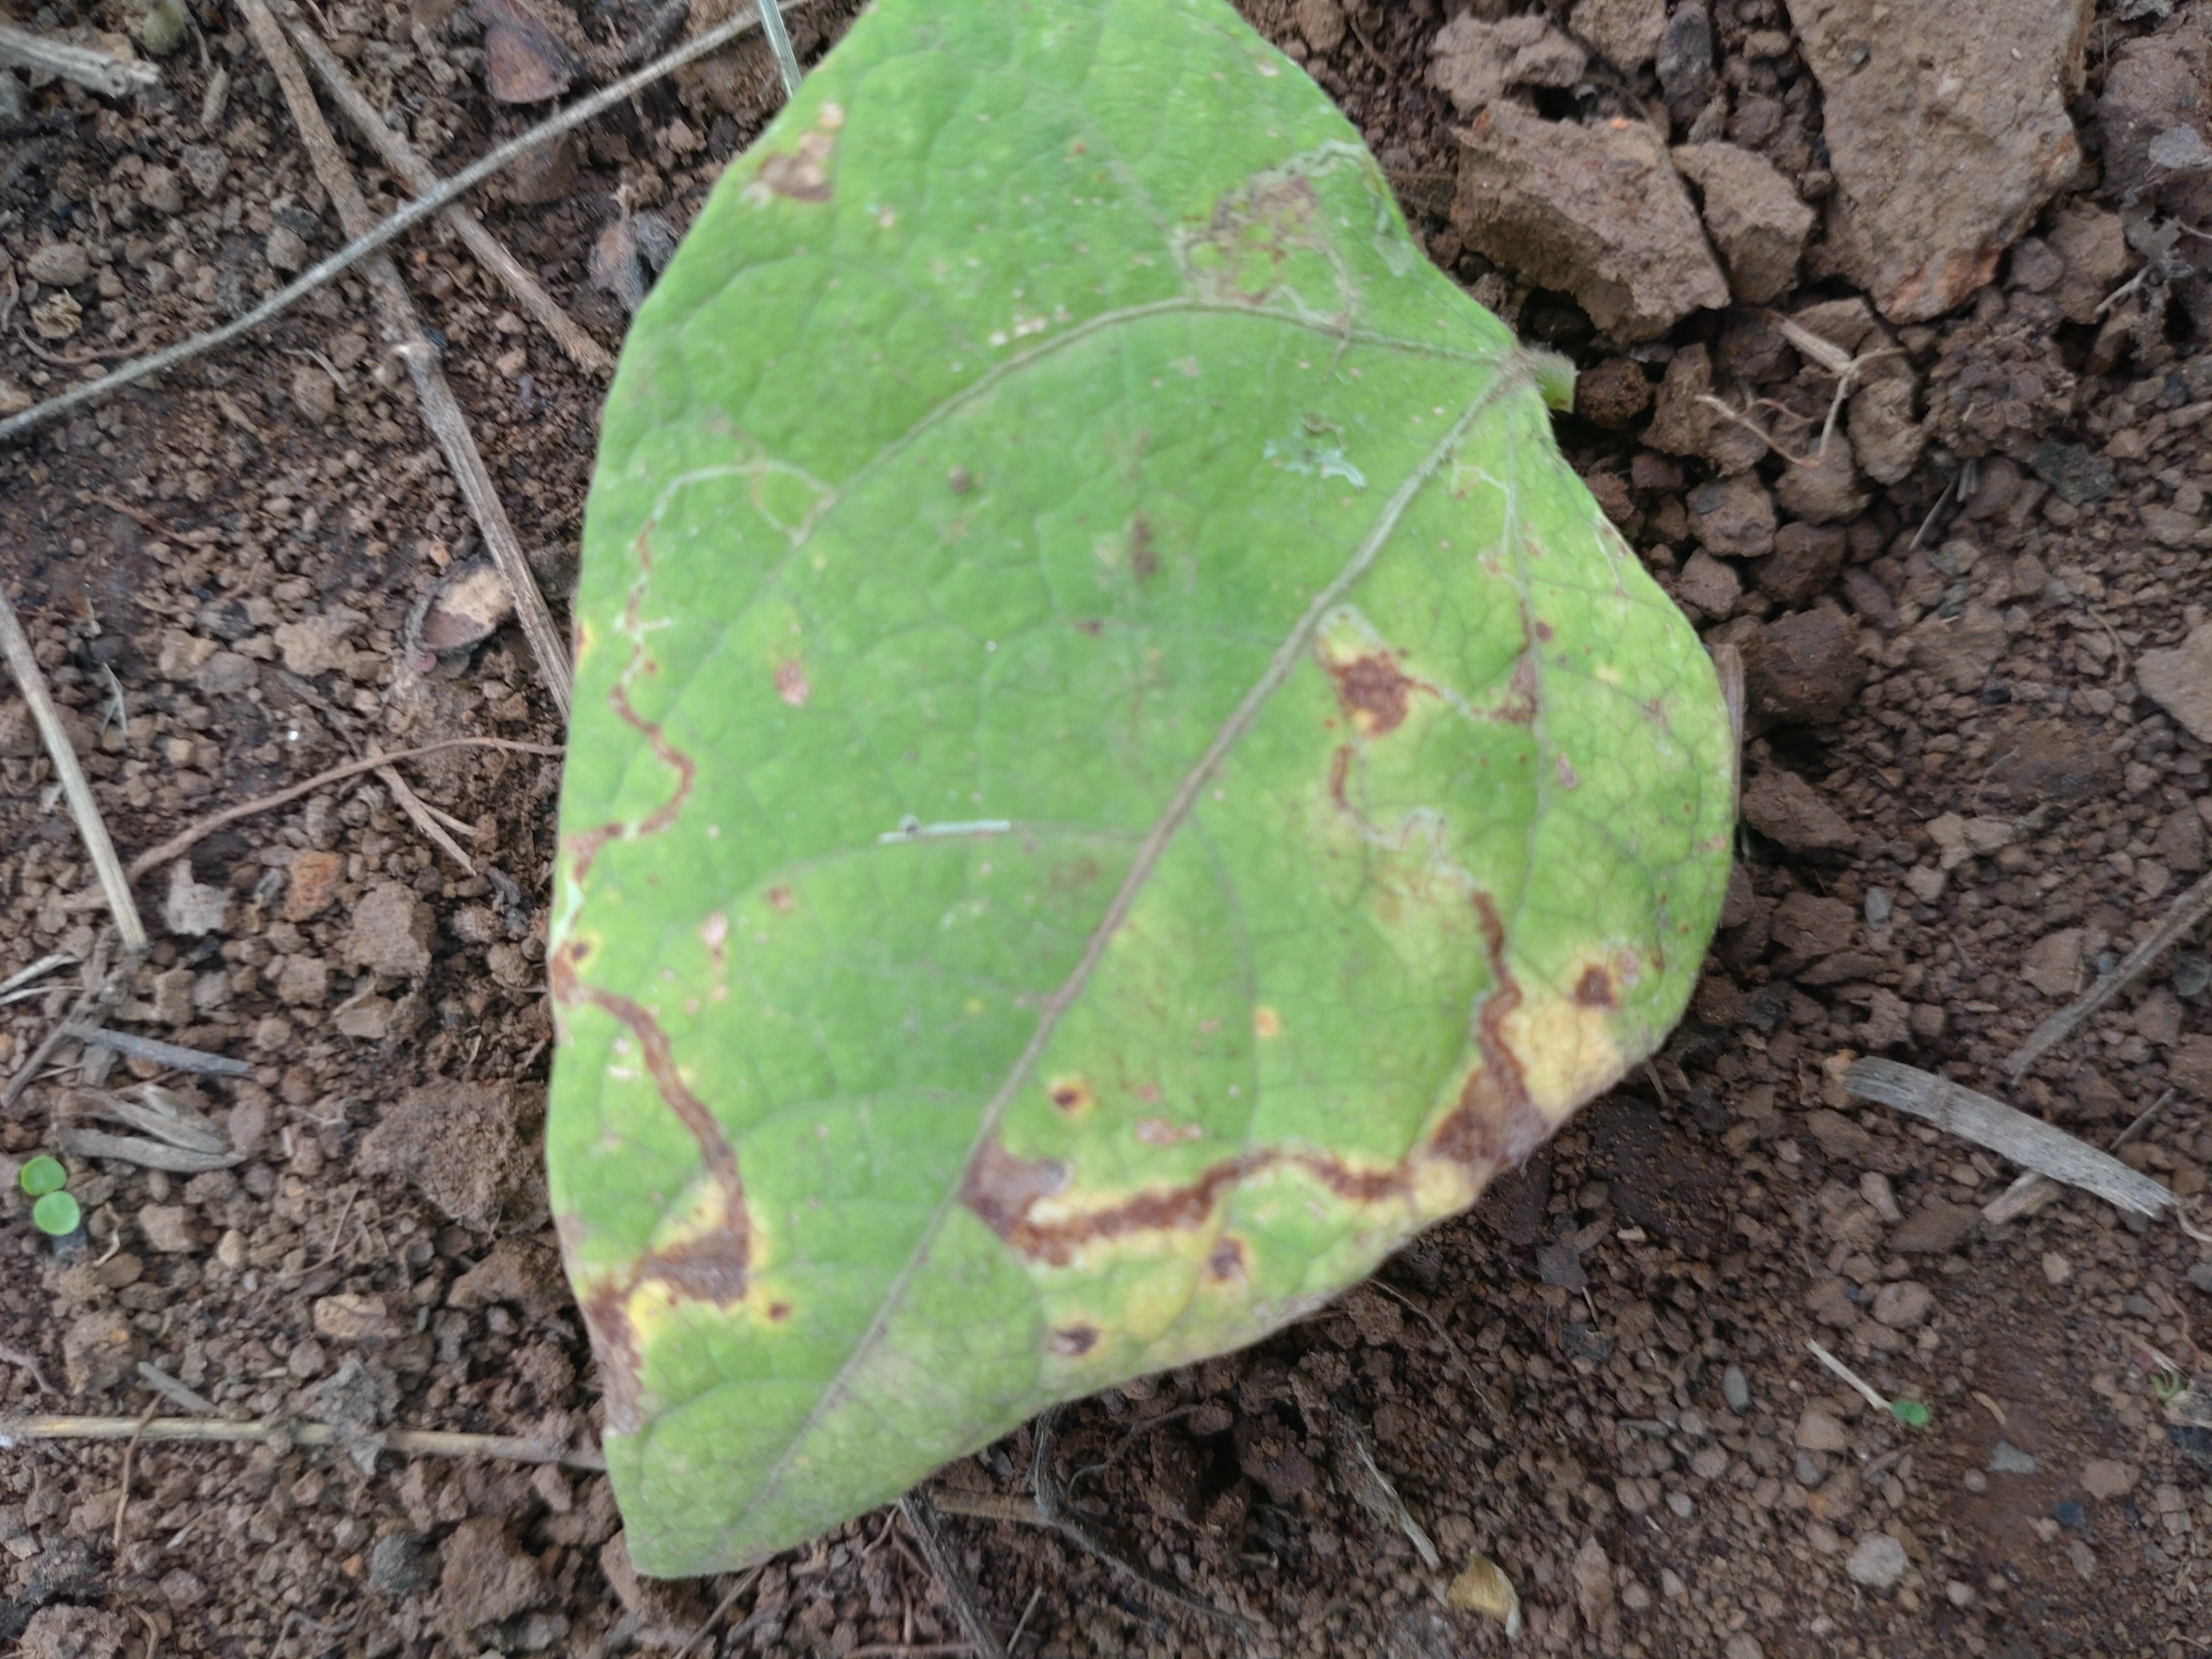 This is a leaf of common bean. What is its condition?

rust
